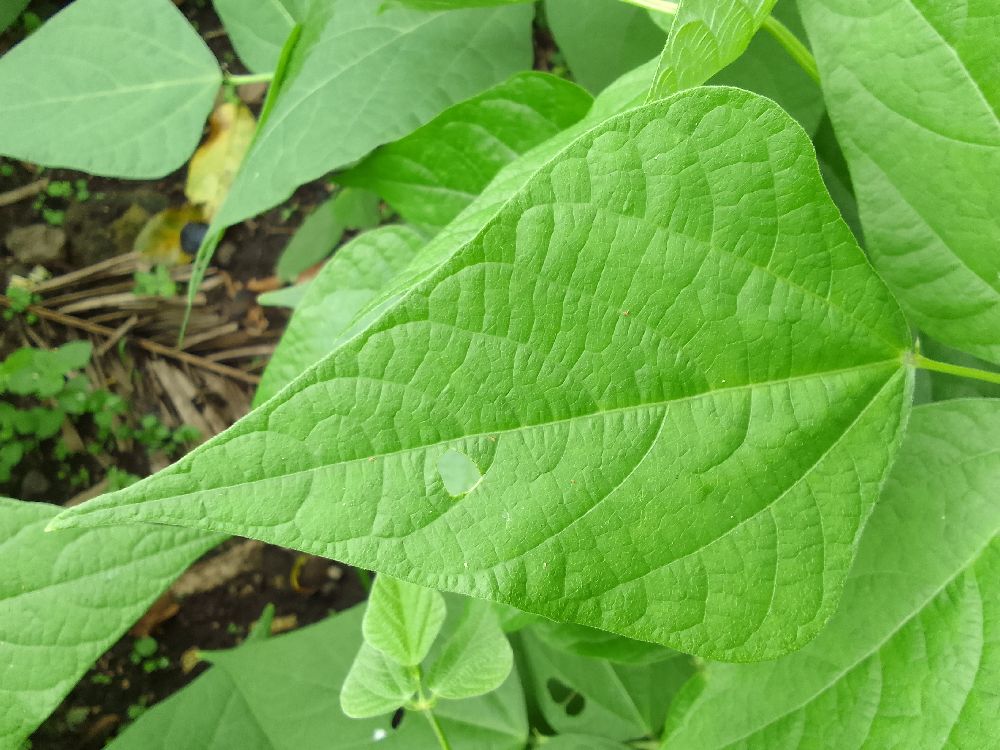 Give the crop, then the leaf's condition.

common bean, healthy
